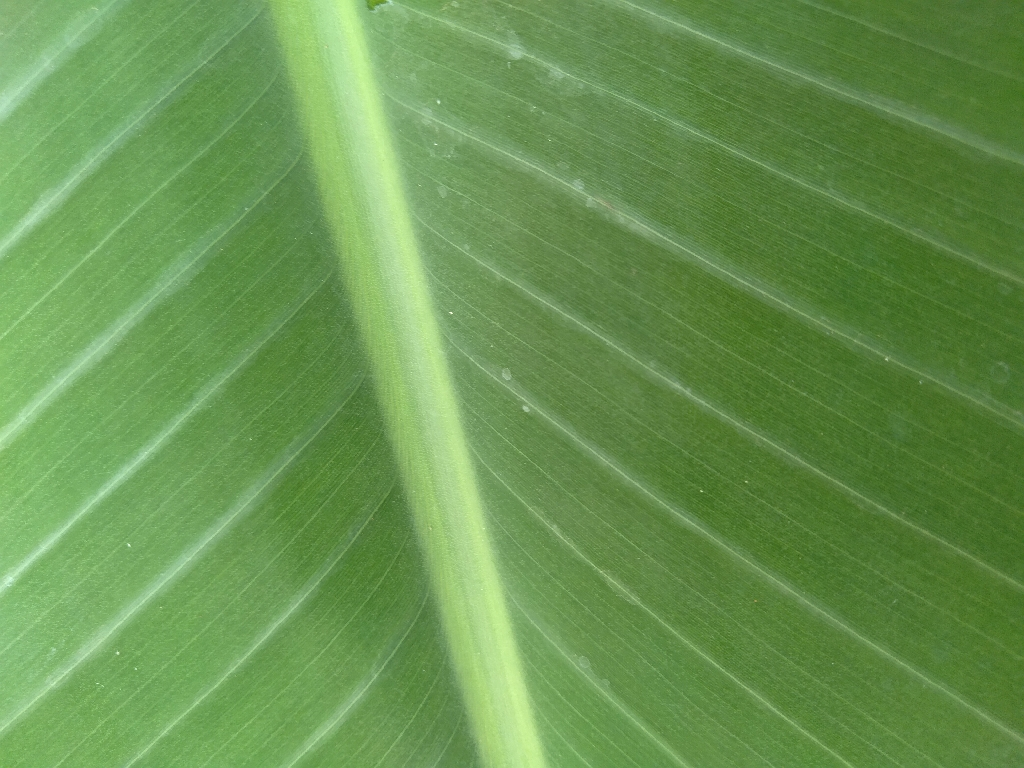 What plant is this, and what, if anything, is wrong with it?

banana, healthy
